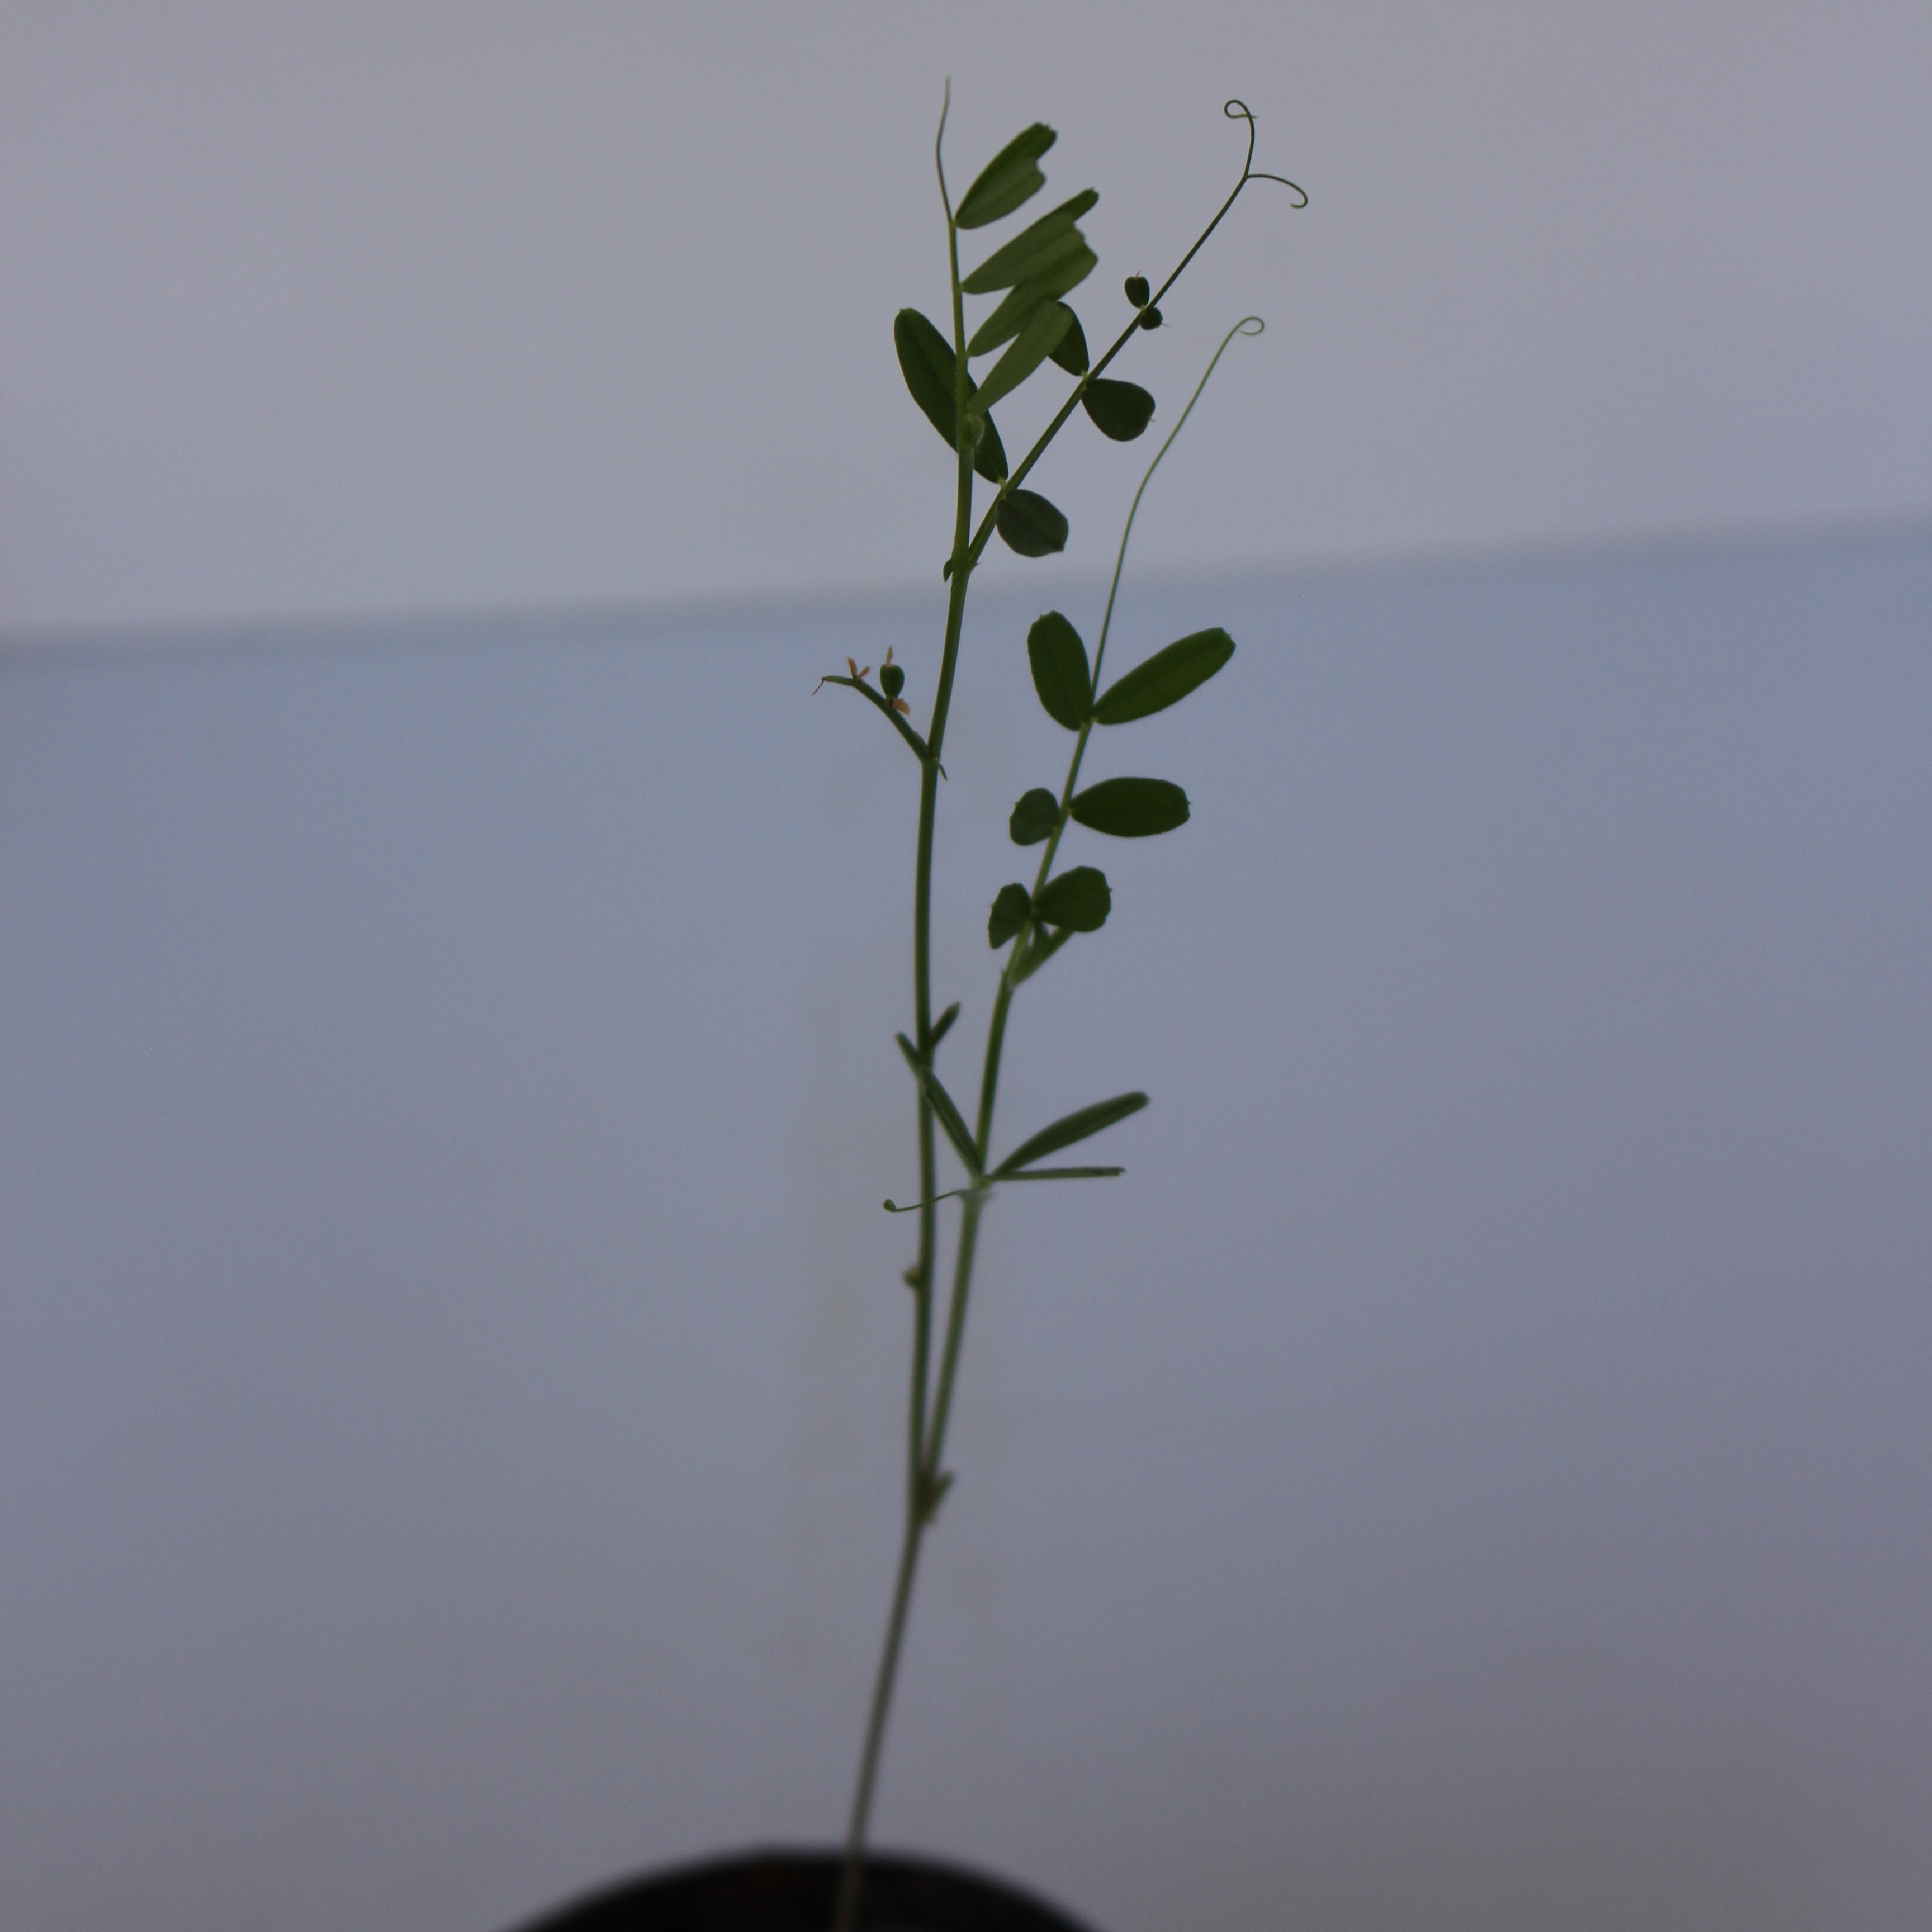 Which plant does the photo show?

Vicia sativa
